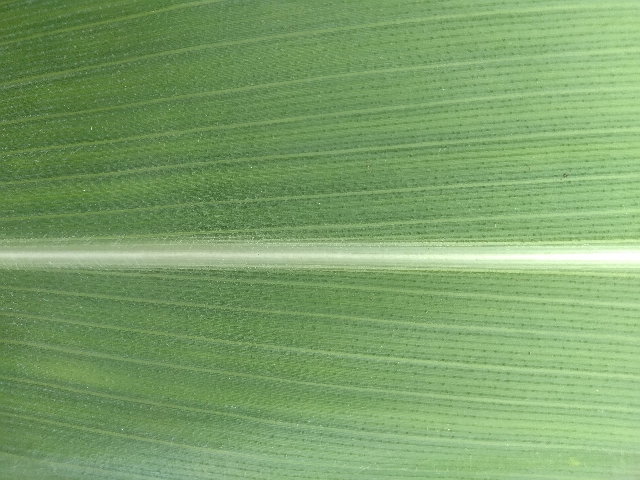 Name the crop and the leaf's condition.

maize, healthy
